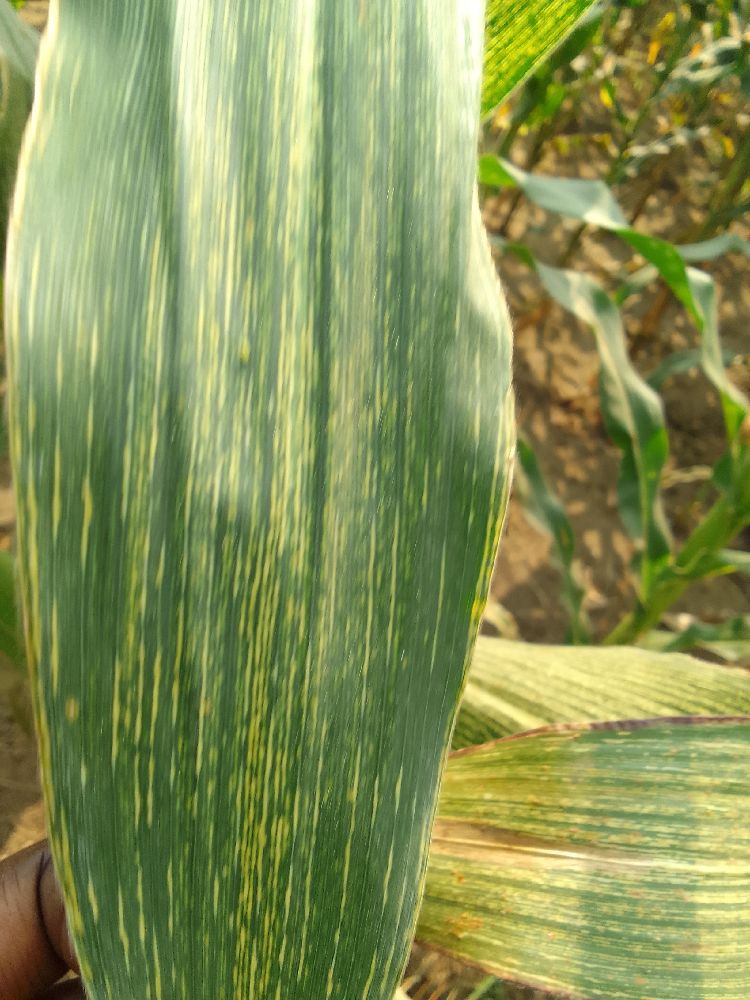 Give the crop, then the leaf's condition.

maize, maize streak virus
